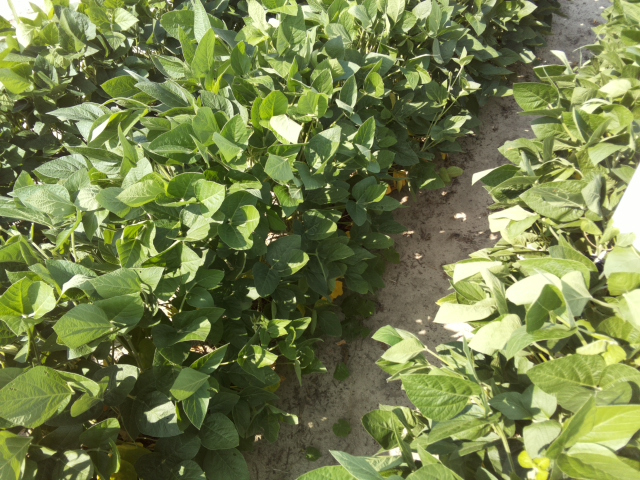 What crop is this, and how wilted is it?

soybean, leaflets folding inward at secondary pulvinus with no turgor loss in leaflets or petioles
